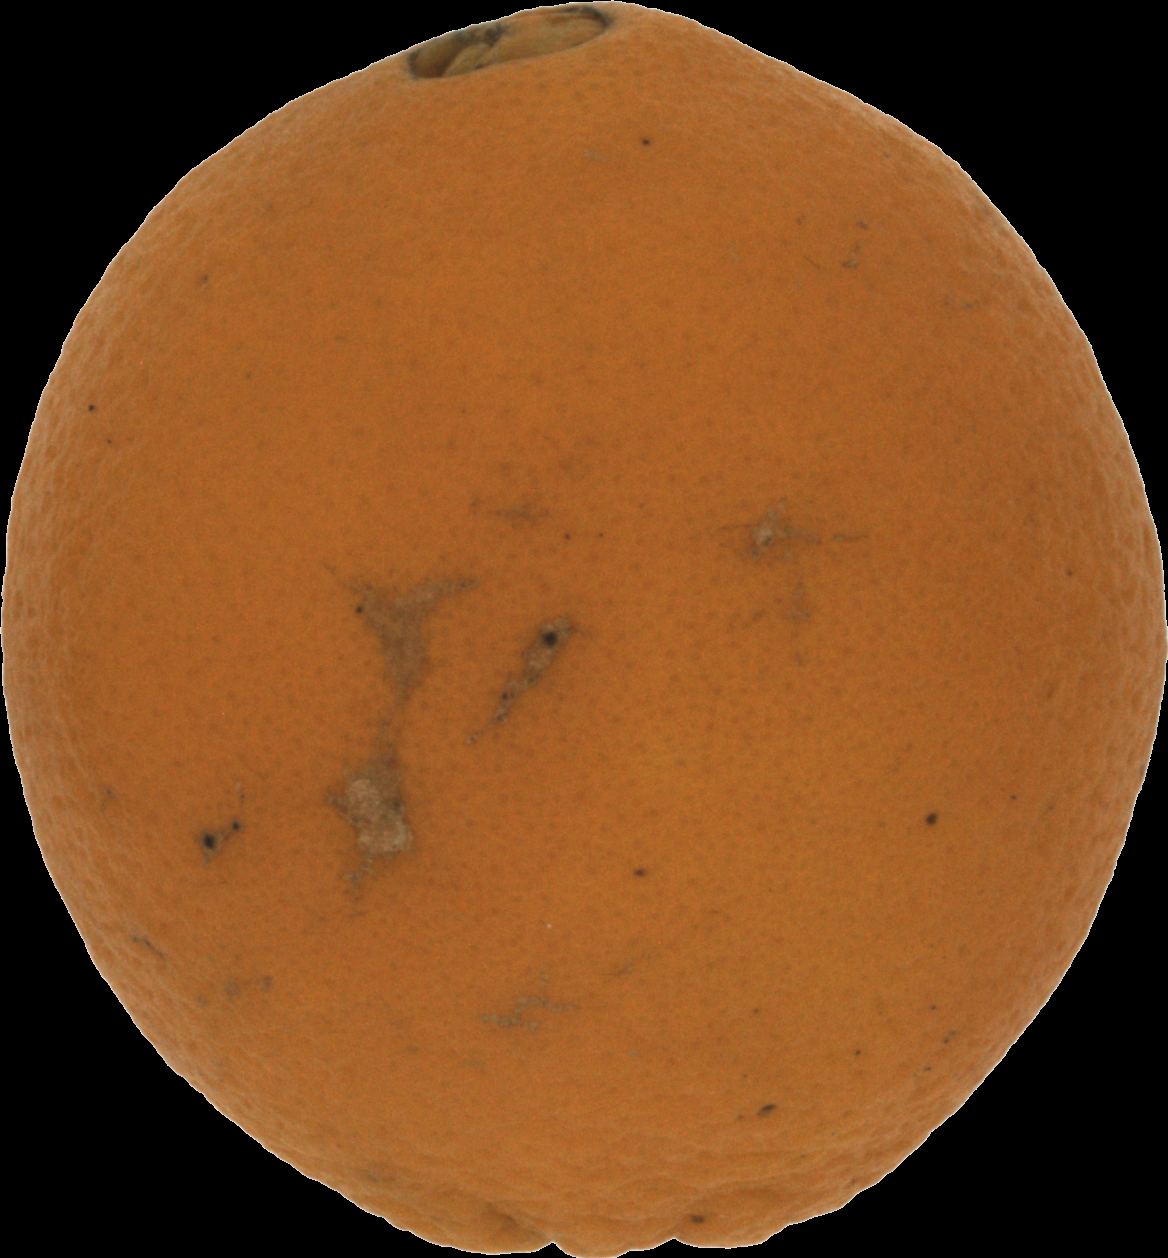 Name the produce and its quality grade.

orange, bad
